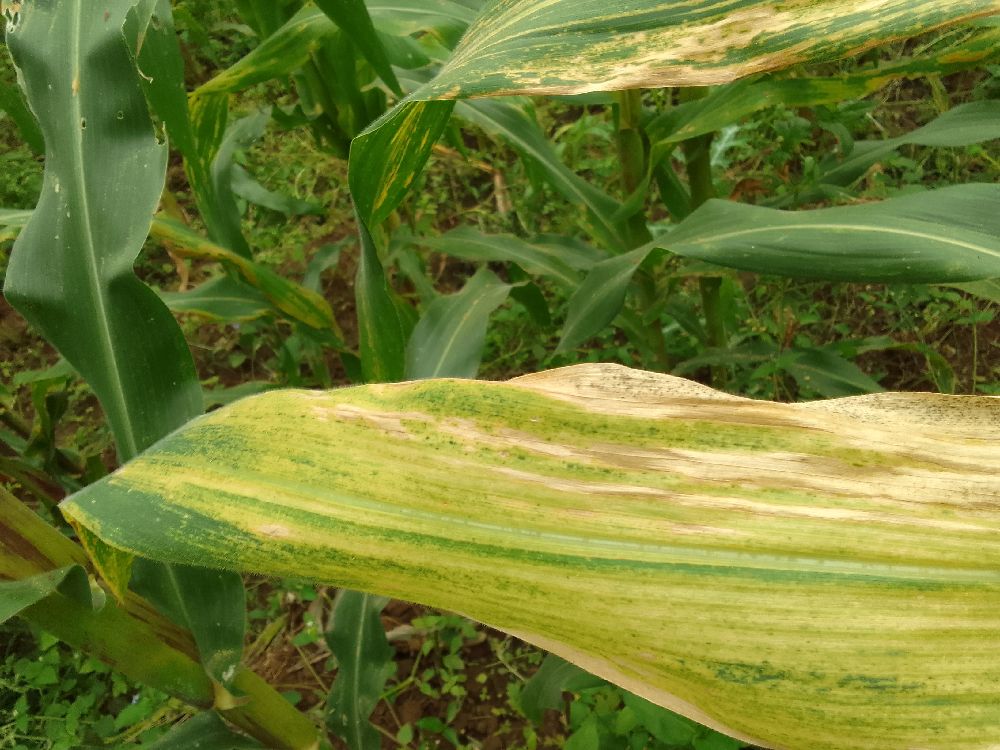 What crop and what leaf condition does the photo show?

maize, maize lethal necrosis
